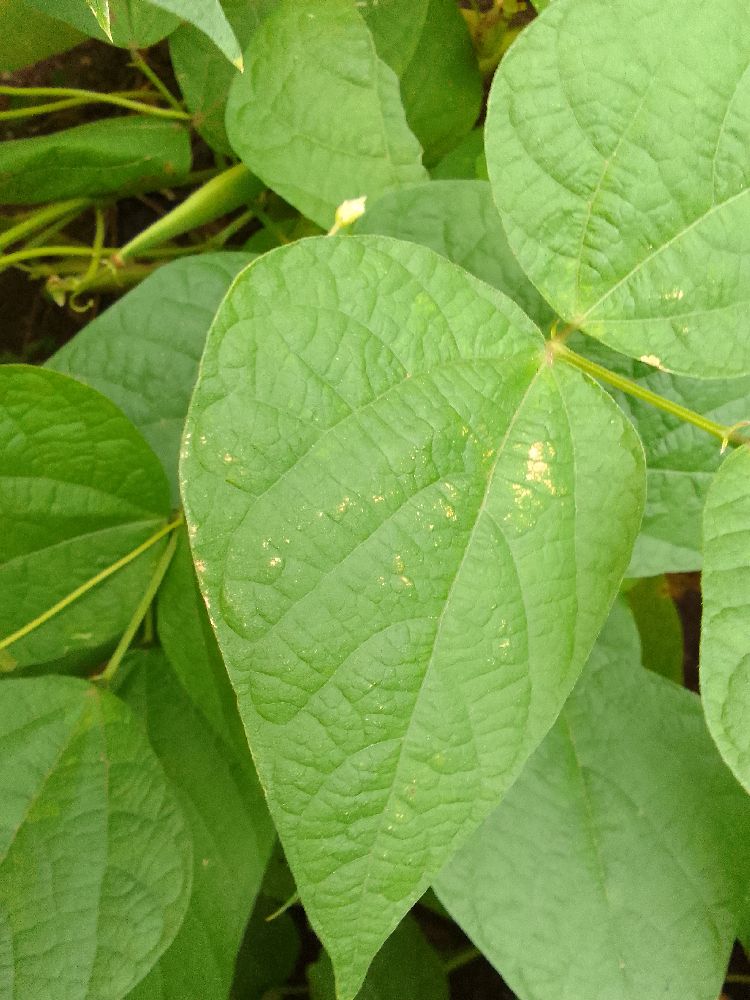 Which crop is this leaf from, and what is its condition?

common bean, healthy
